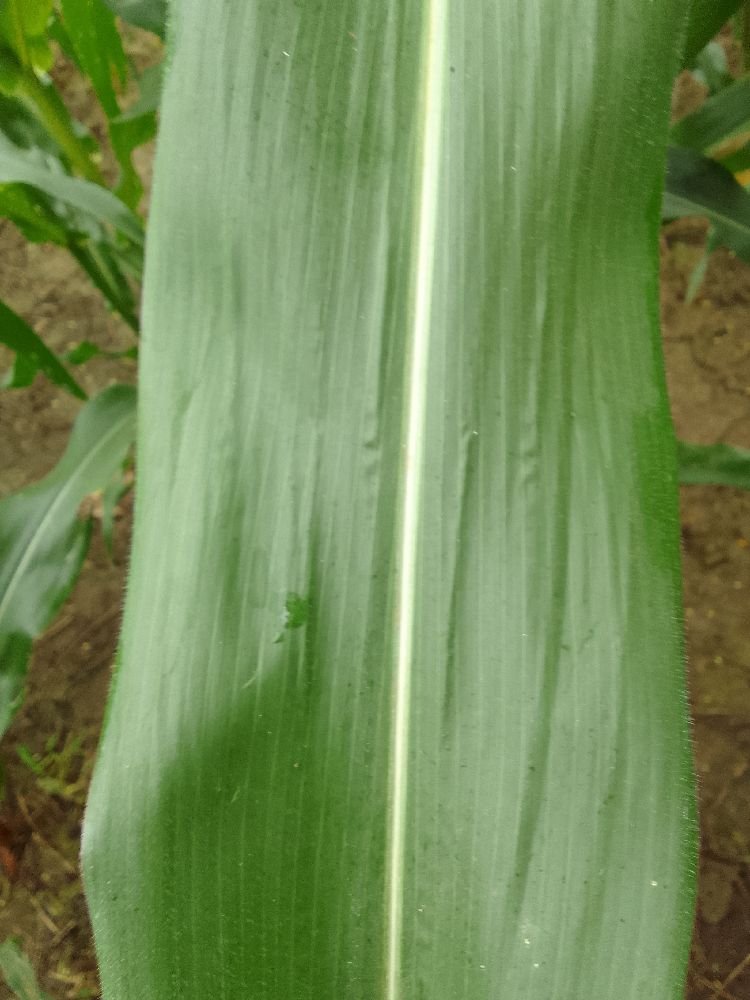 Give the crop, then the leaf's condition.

maize, healthy
